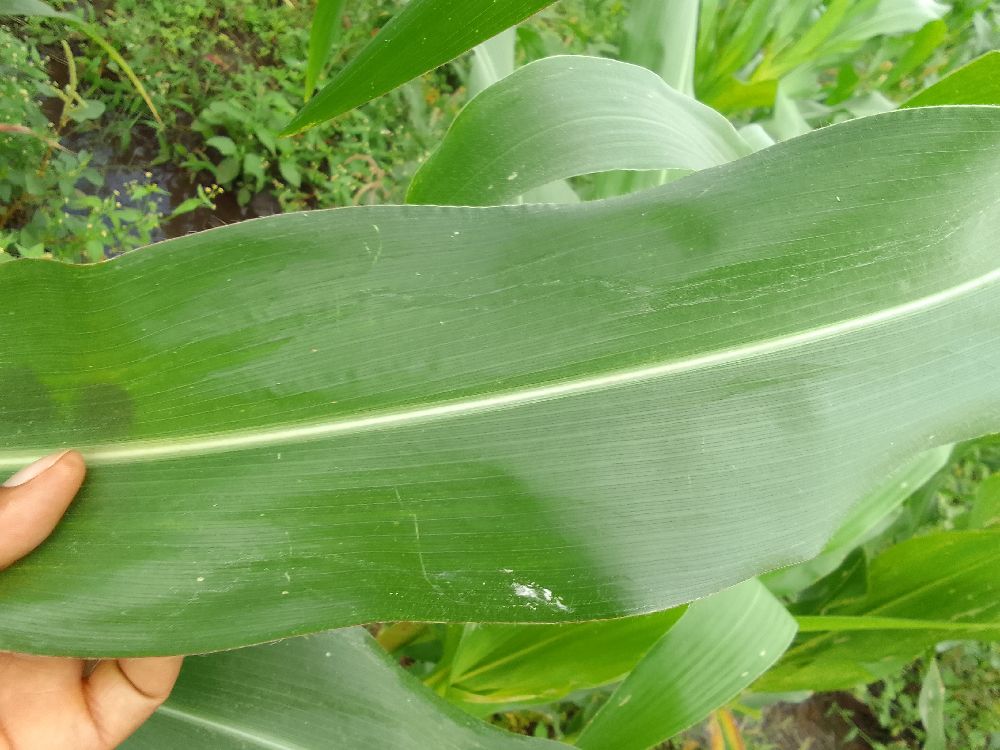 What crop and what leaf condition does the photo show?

maize, healthy
